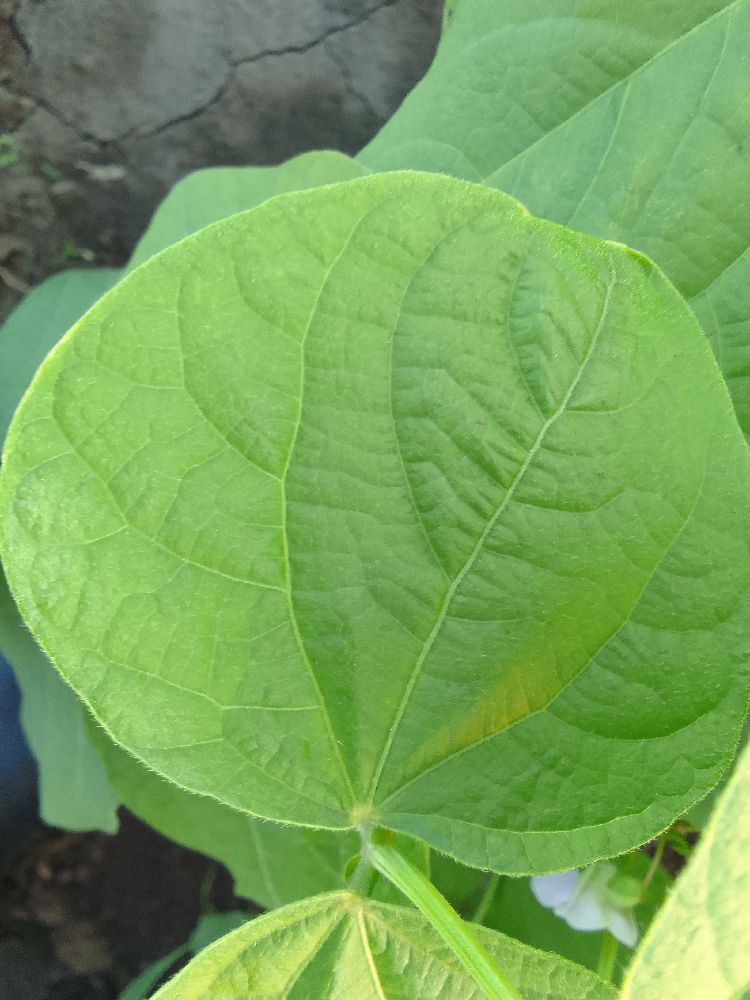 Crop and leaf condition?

common bean, healthy
